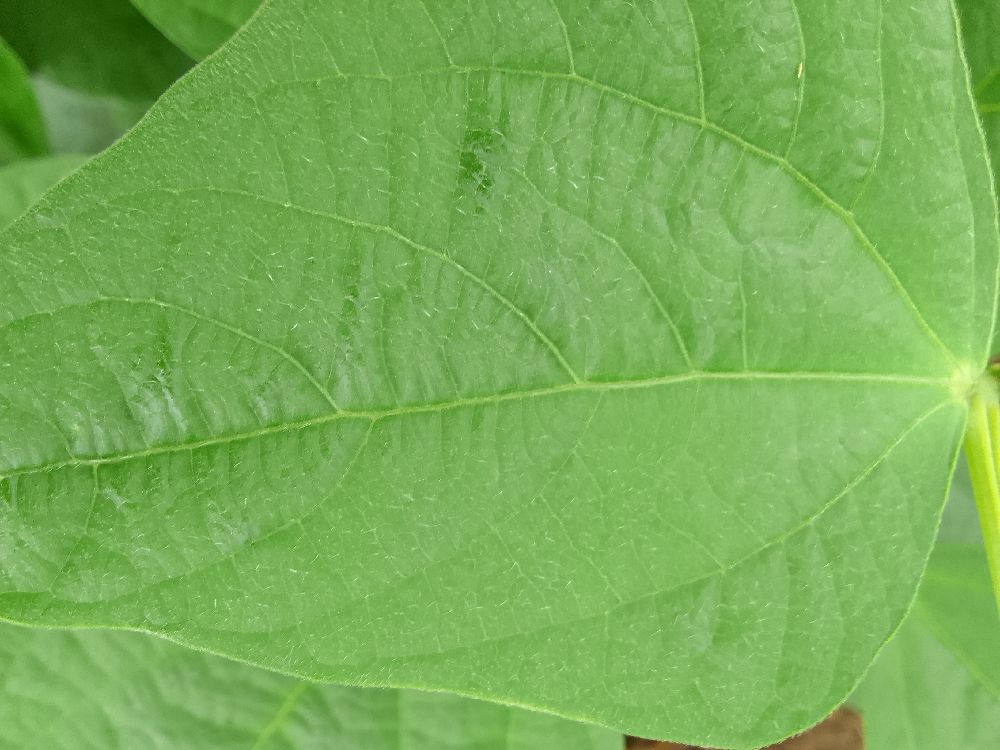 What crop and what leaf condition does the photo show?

common bean, healthy
